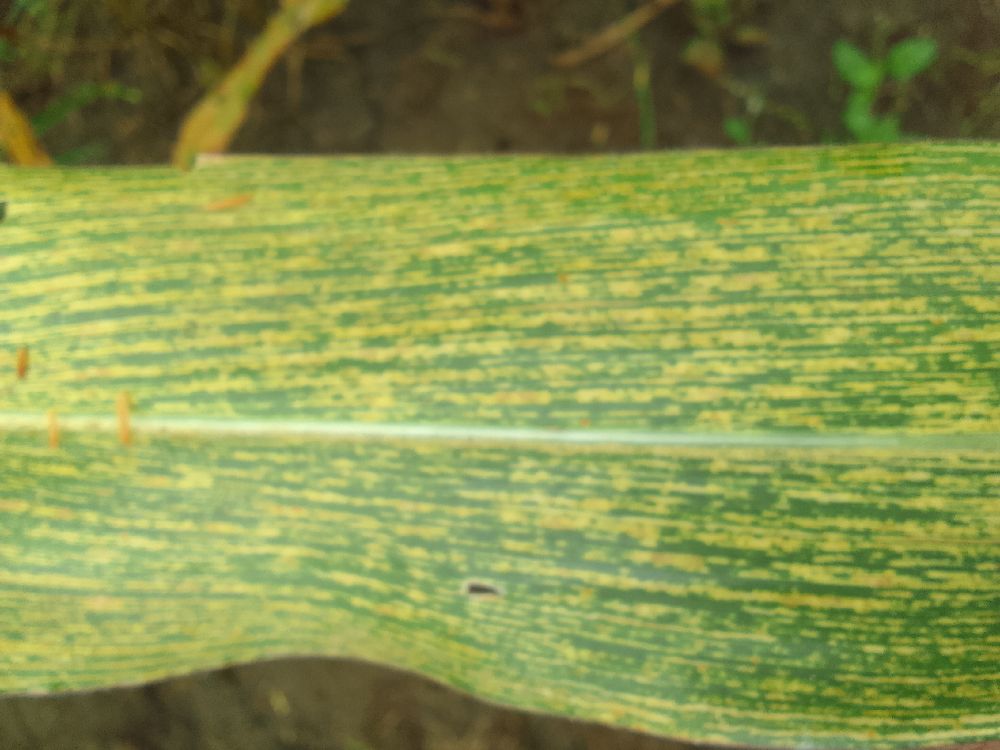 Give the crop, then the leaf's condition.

maize, maize streak virus
